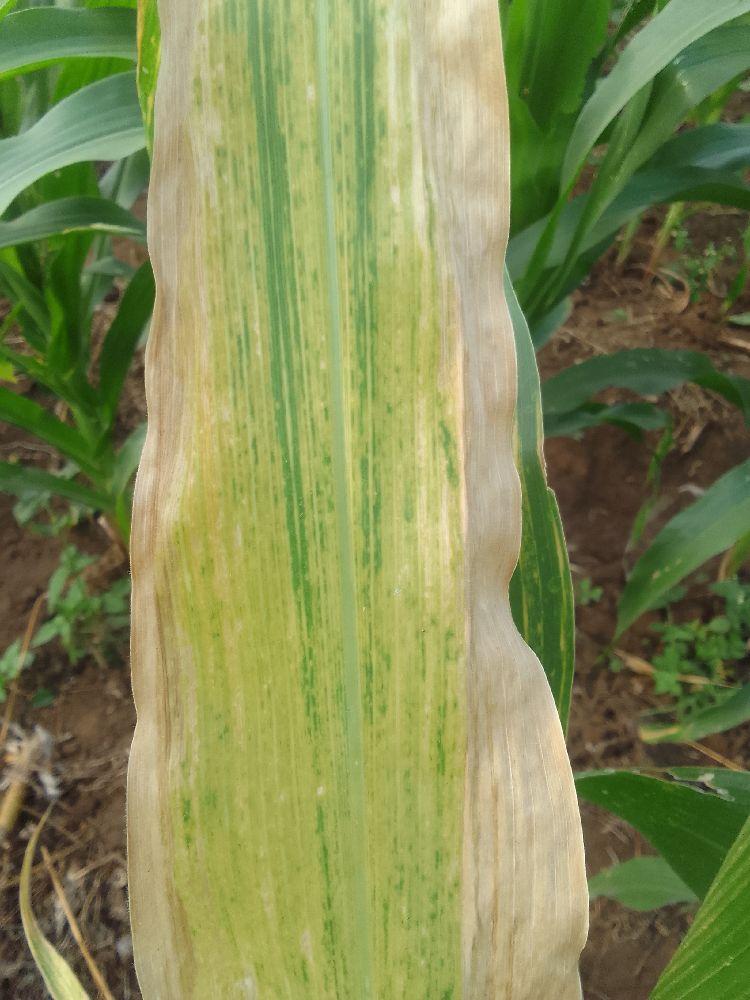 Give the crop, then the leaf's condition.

maize, maize lethal necrosis
